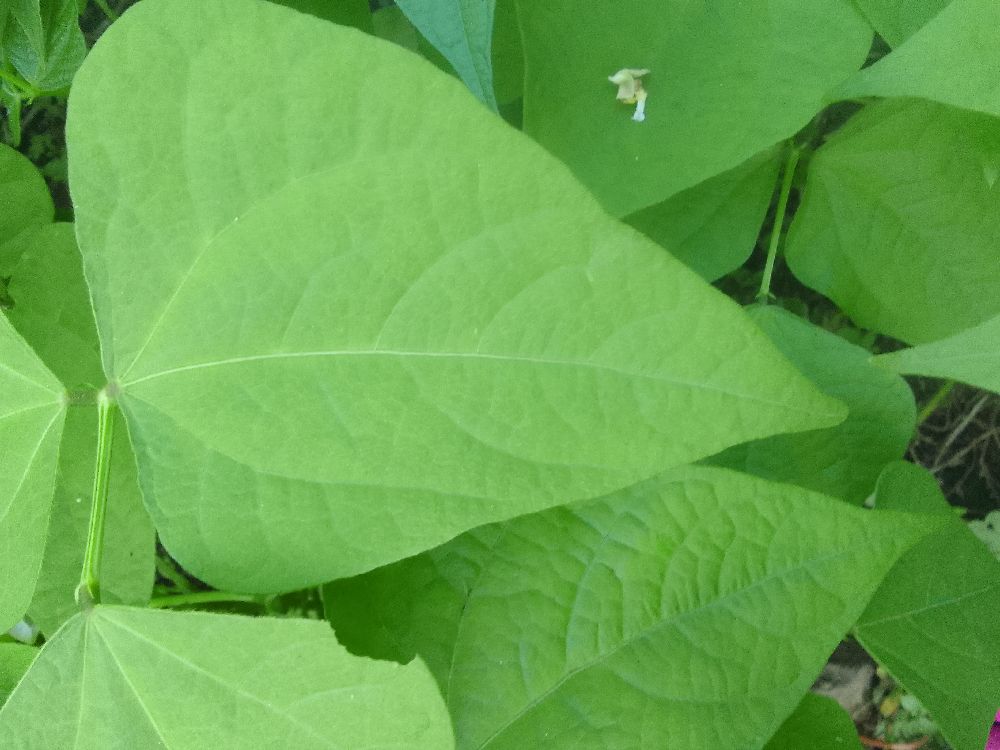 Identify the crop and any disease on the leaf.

common bean, healthy
